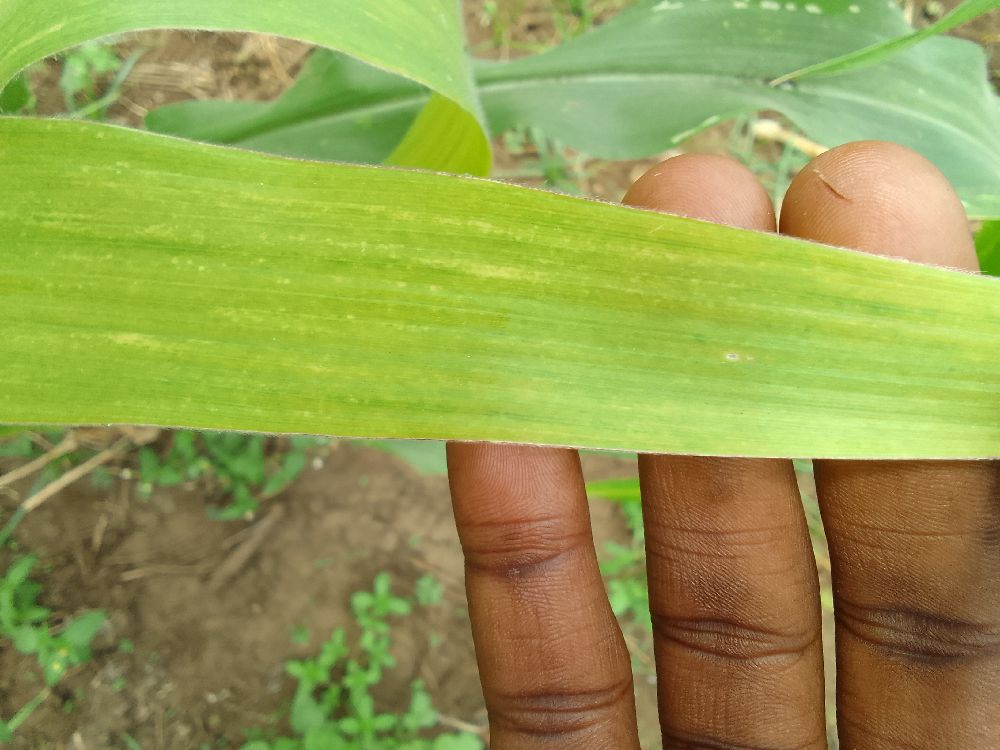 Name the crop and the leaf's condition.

maize, maize lethal necrosis
